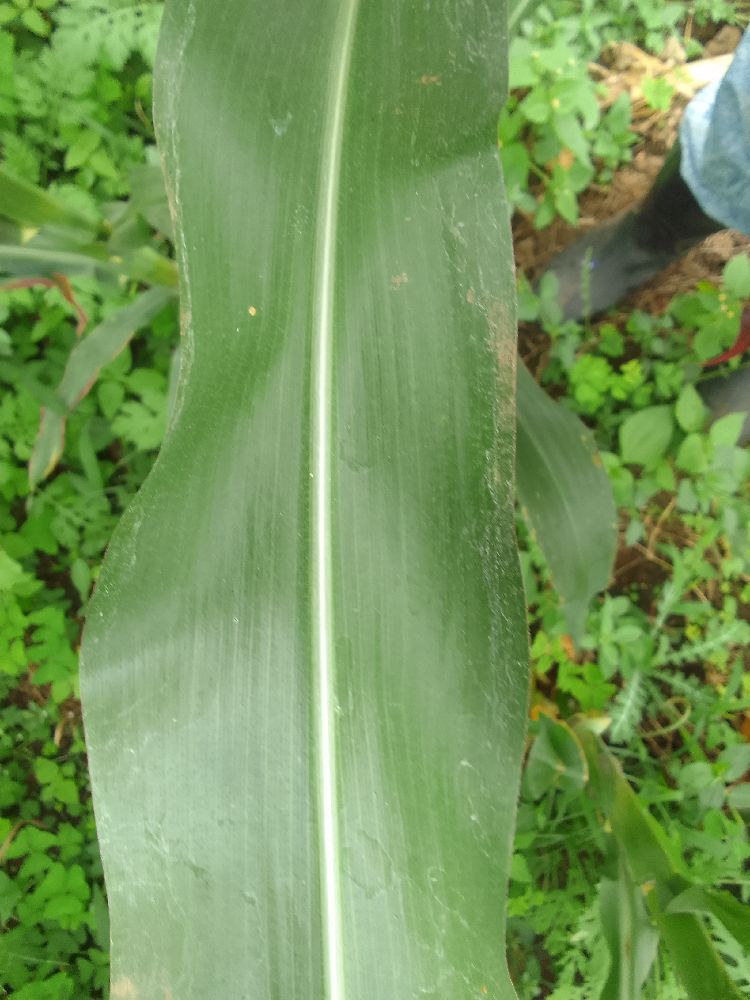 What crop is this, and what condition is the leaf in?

maize, healthy
